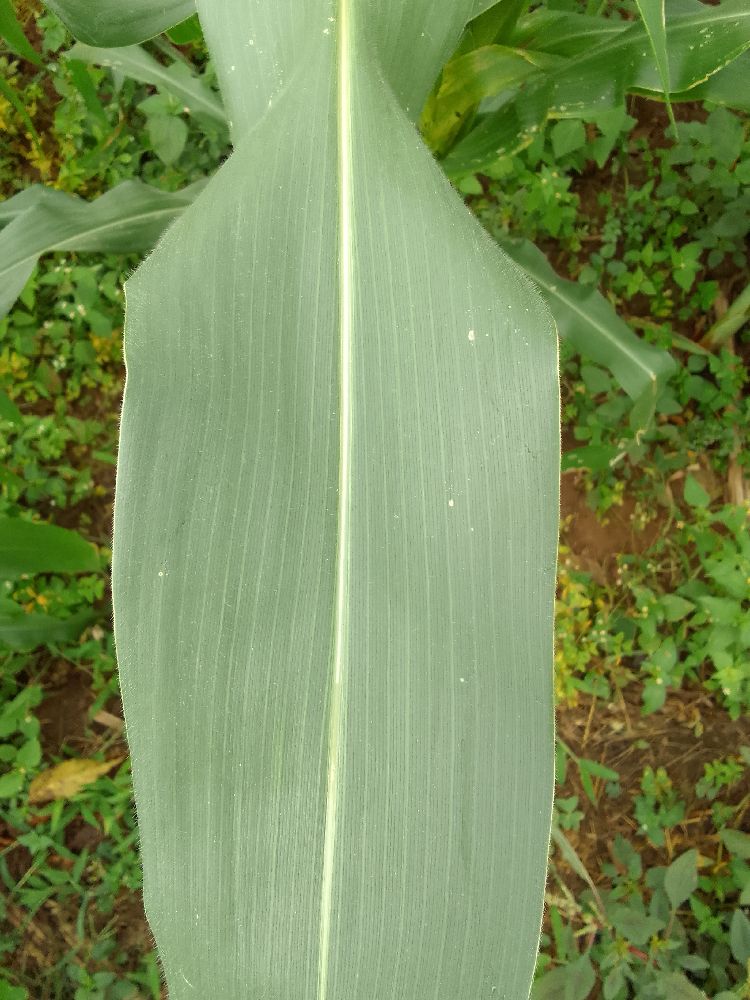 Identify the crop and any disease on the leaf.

maize, healthy
